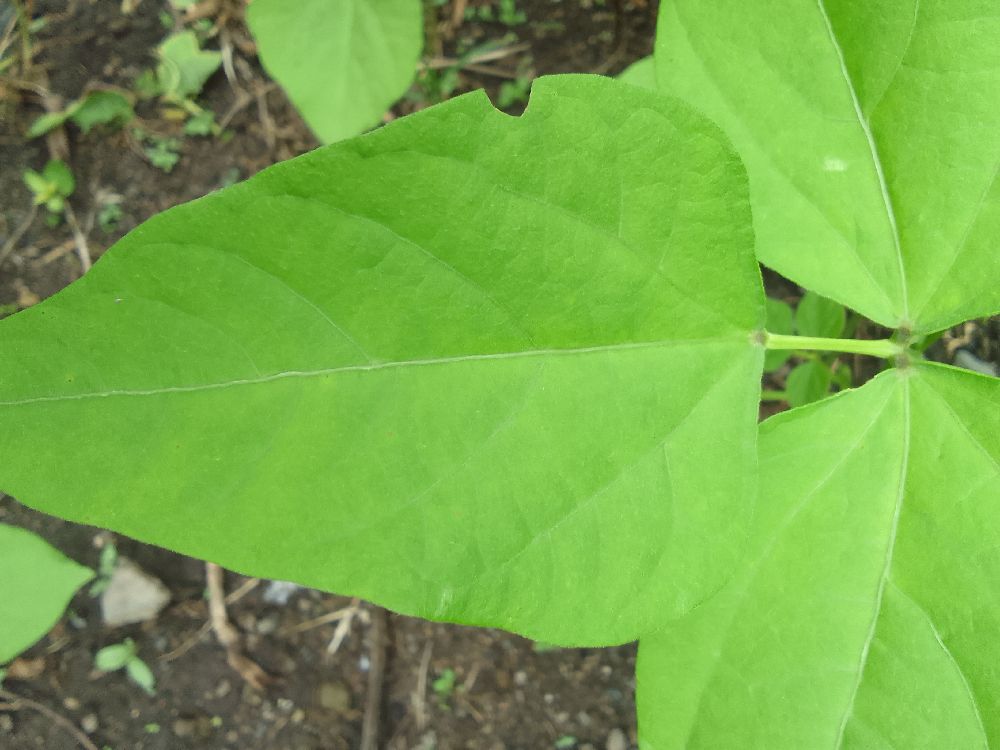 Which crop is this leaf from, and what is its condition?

common bean, healthy
